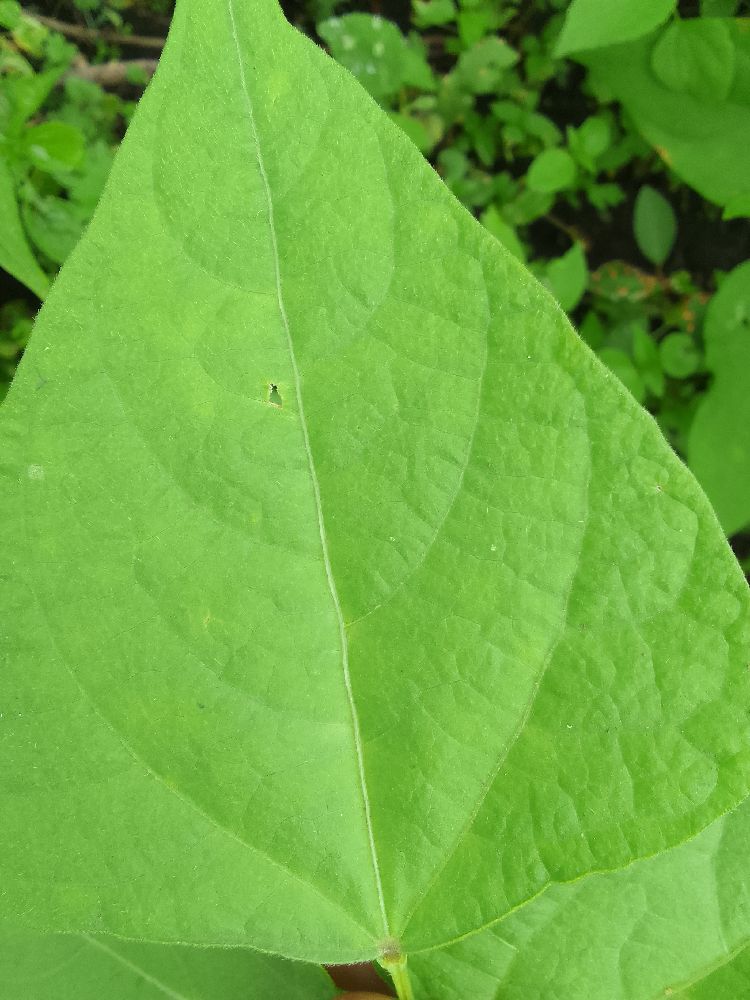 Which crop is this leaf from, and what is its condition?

common bean, healthy
